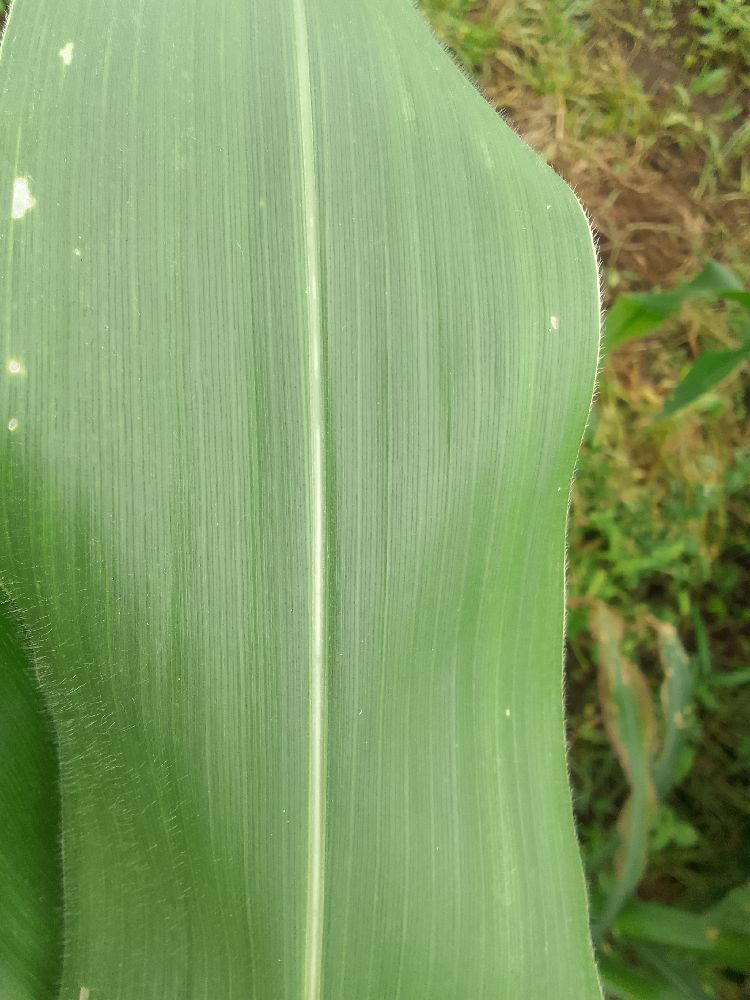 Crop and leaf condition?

maize, healthy
